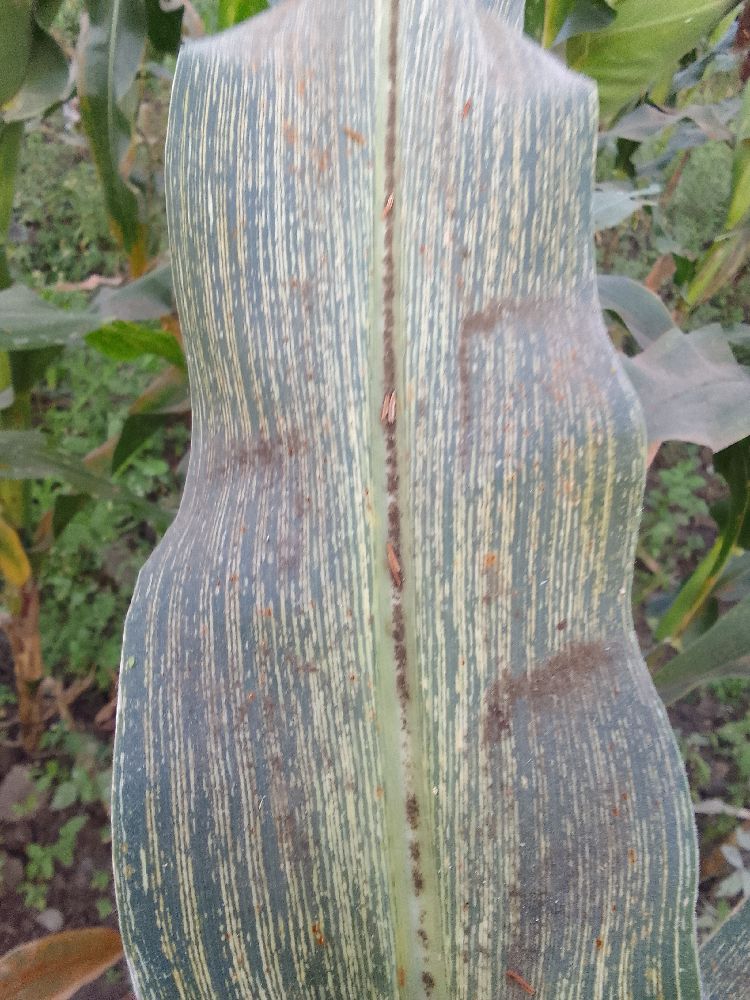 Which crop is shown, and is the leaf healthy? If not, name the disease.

maize, maize streak virus
